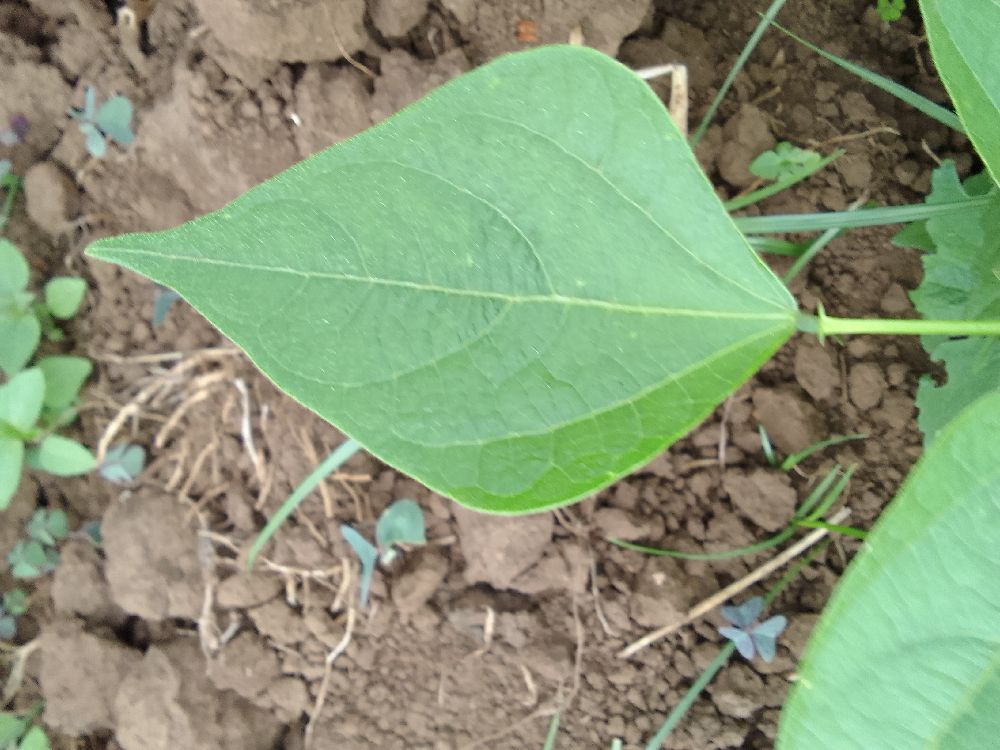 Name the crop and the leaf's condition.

common bean, healthy
